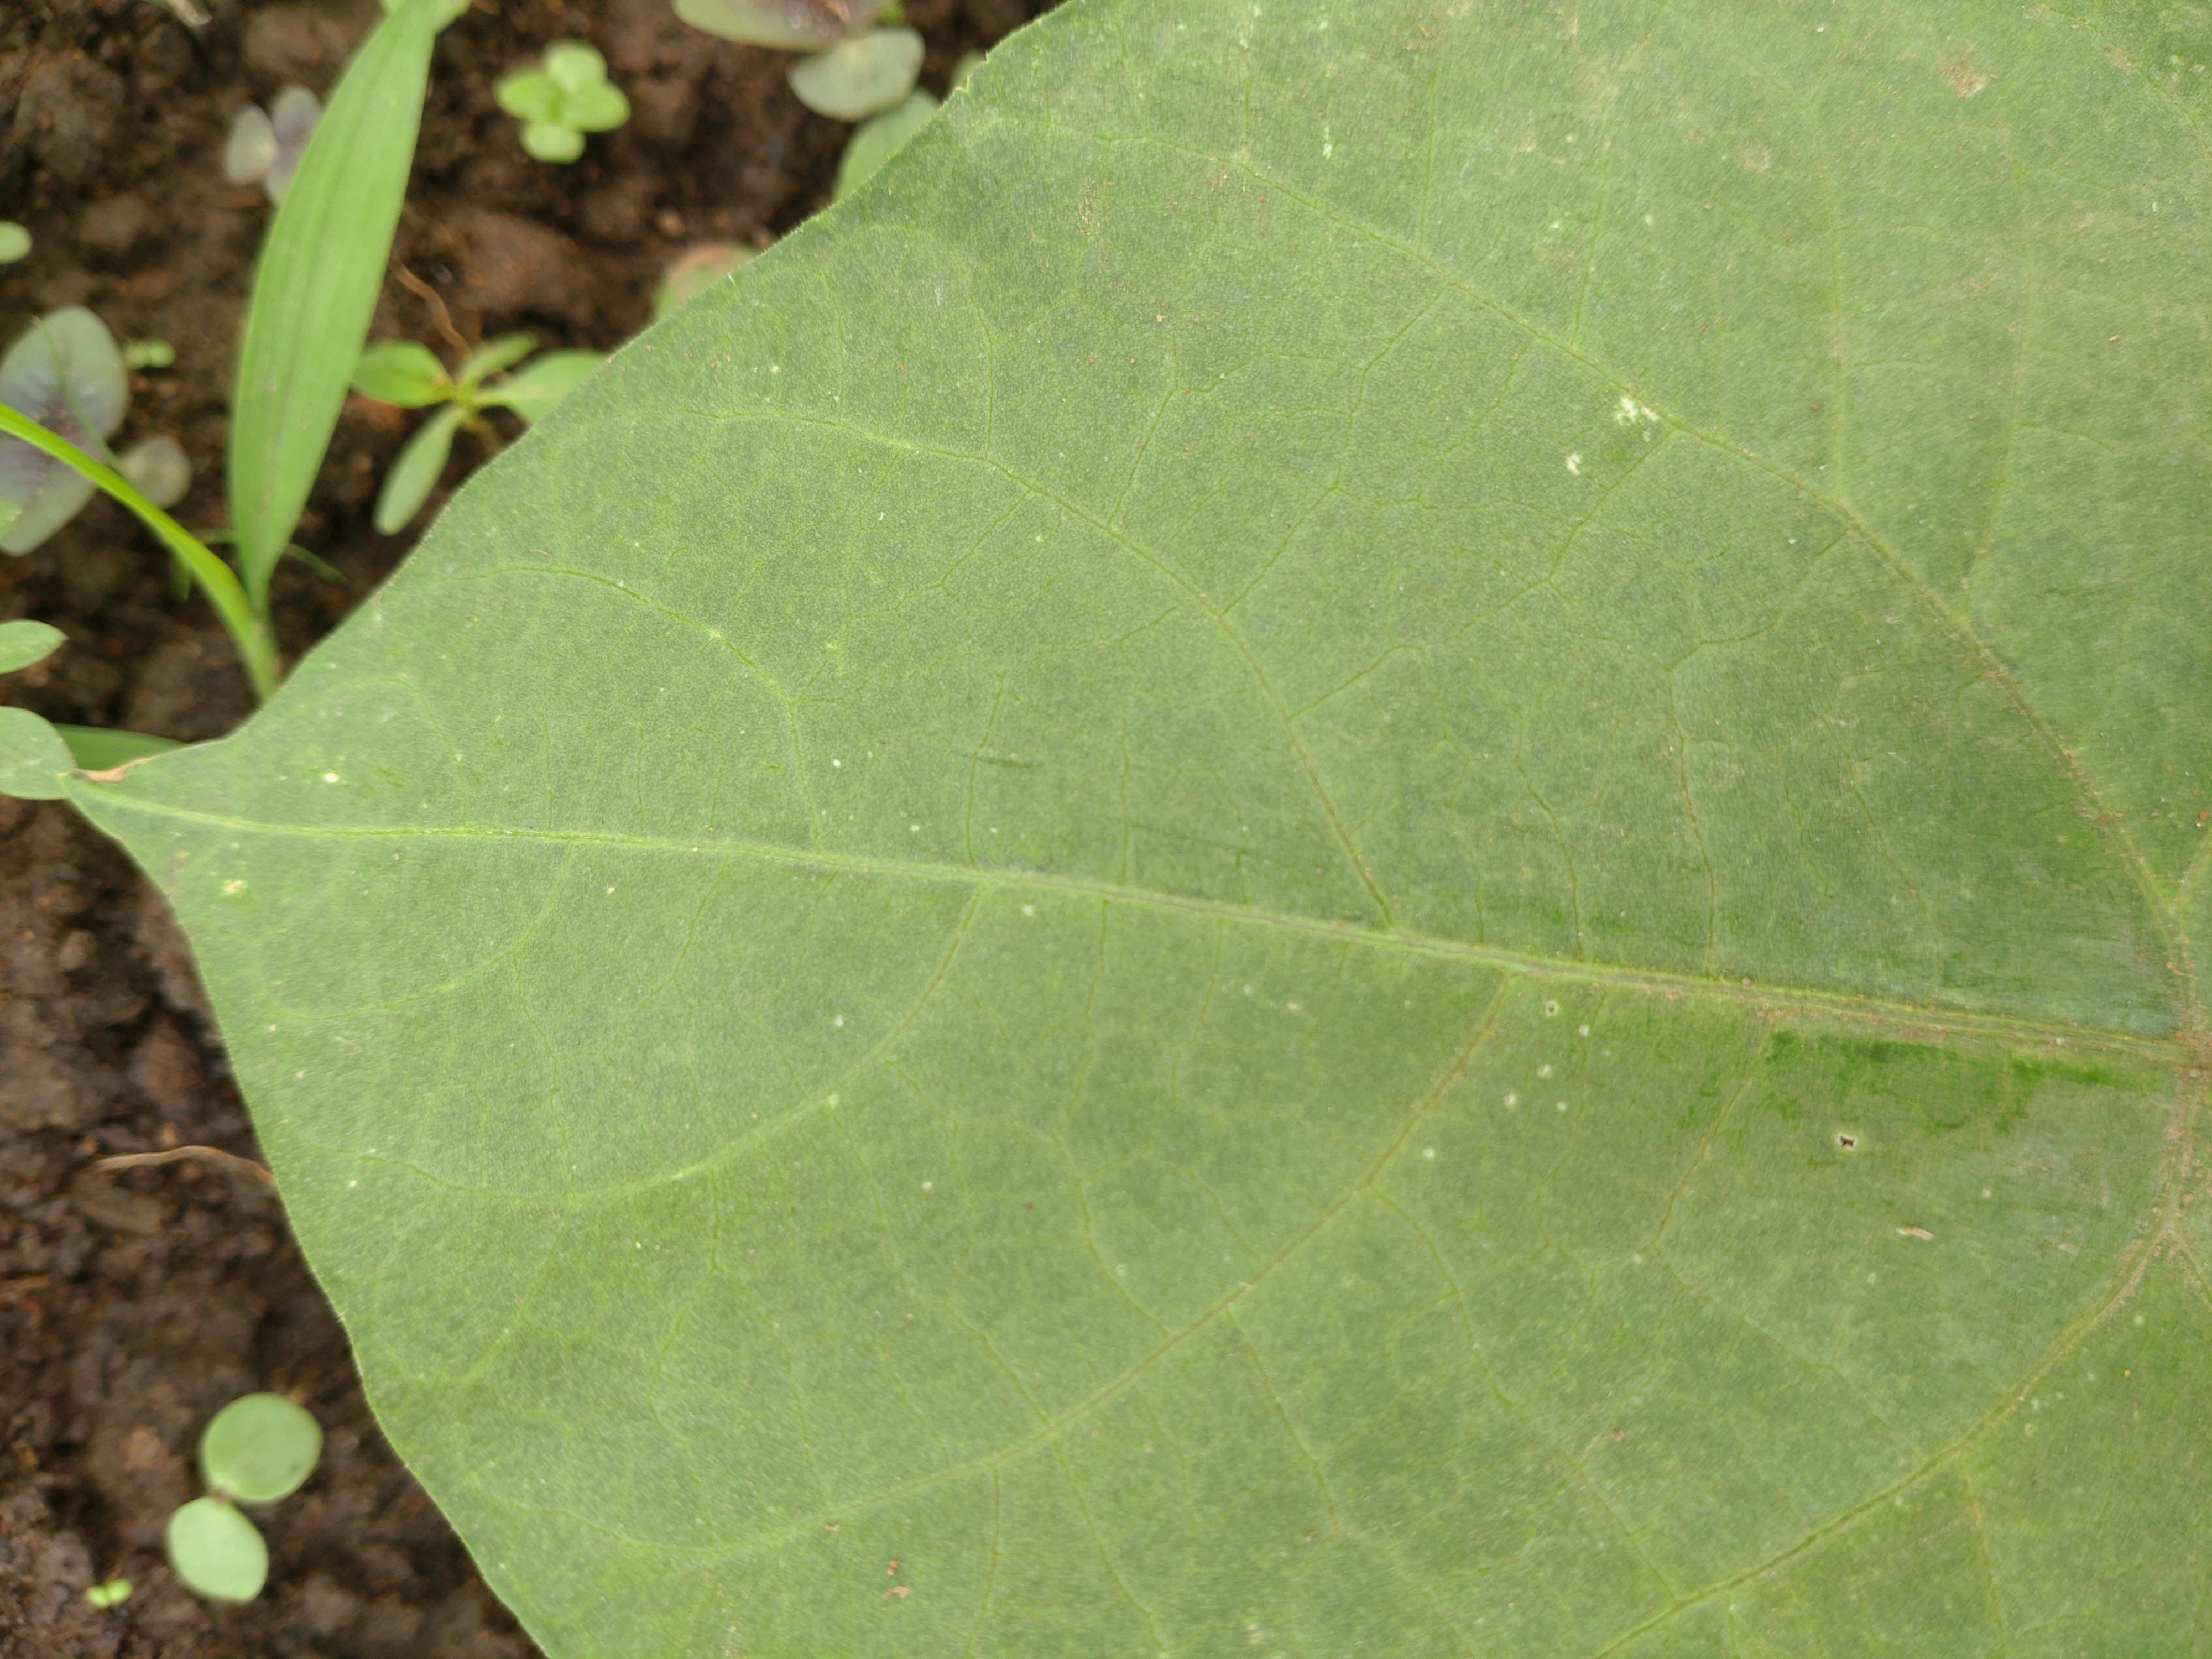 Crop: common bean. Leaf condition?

healthy
